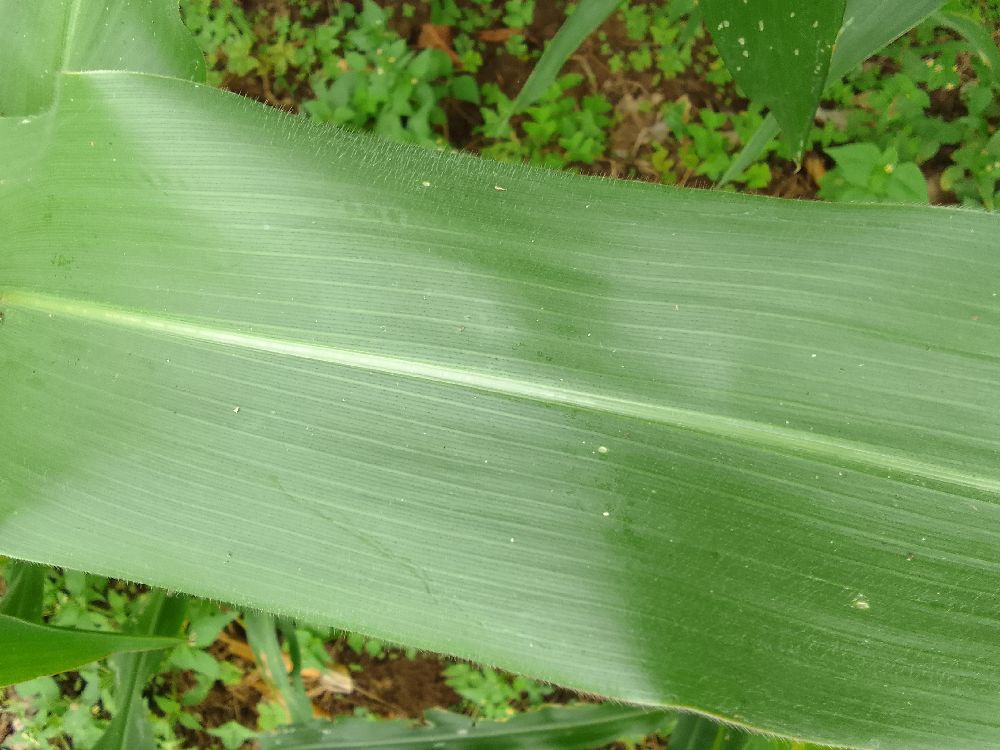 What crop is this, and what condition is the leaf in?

maize, healthy
